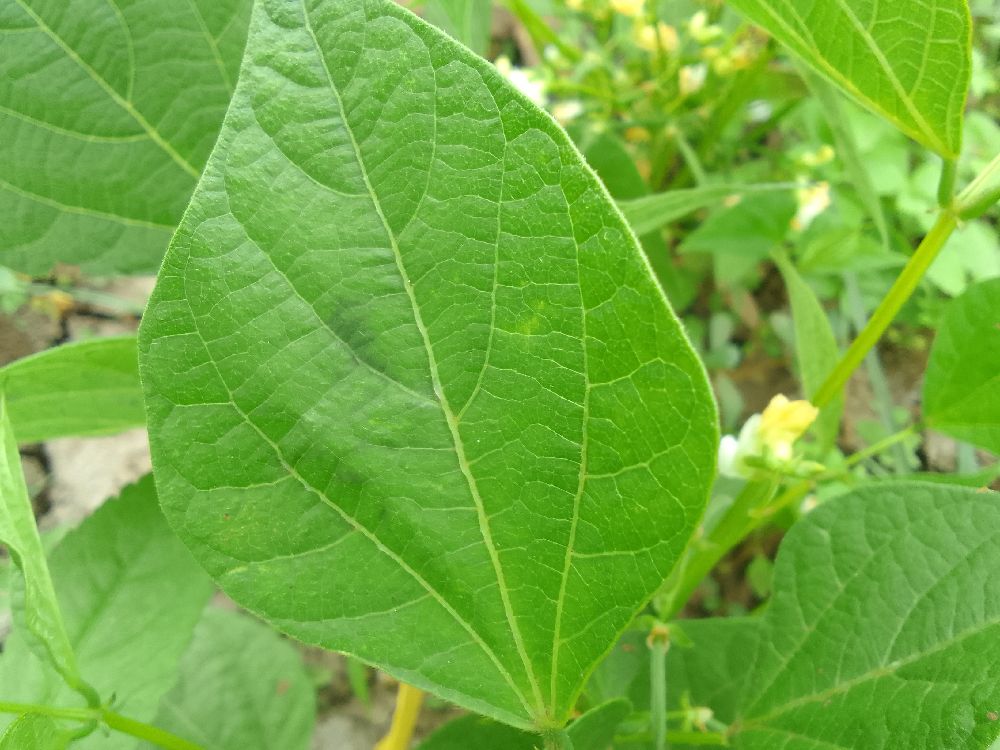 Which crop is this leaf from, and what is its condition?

common bean, healthy
